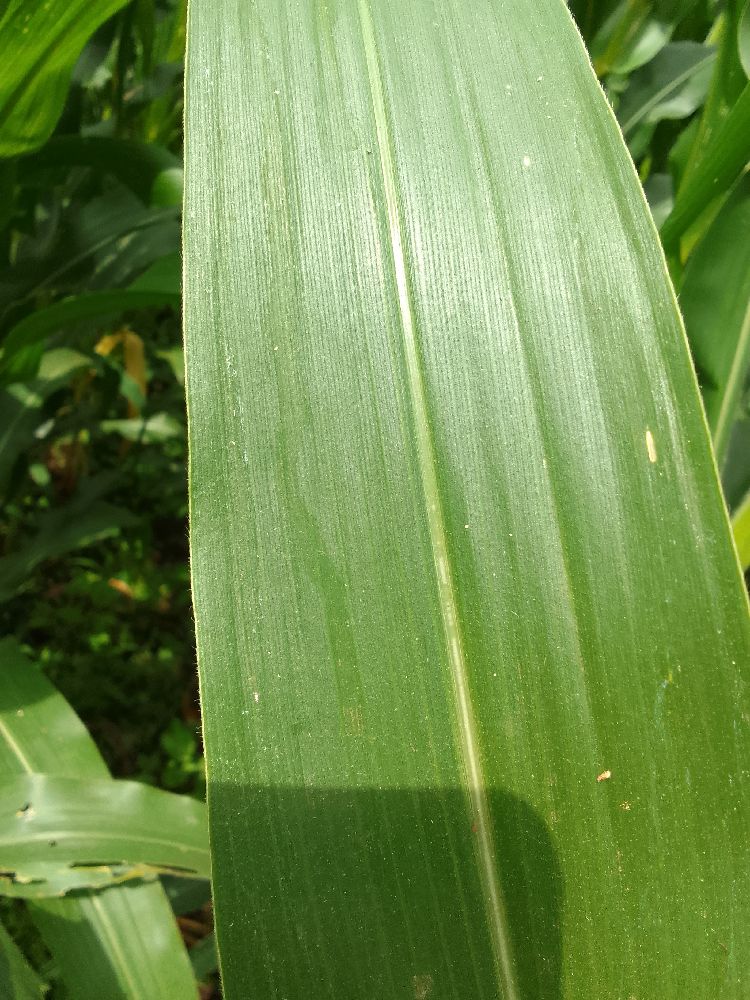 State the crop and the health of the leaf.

maize, healthy
